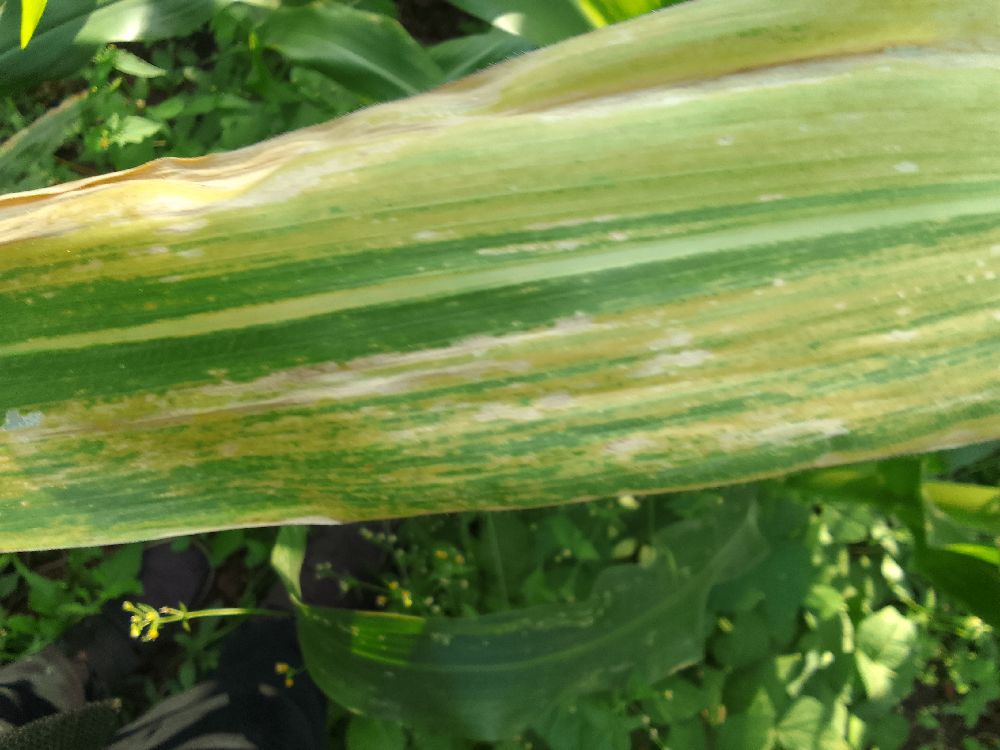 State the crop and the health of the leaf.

maize, maize lethal necrosis
